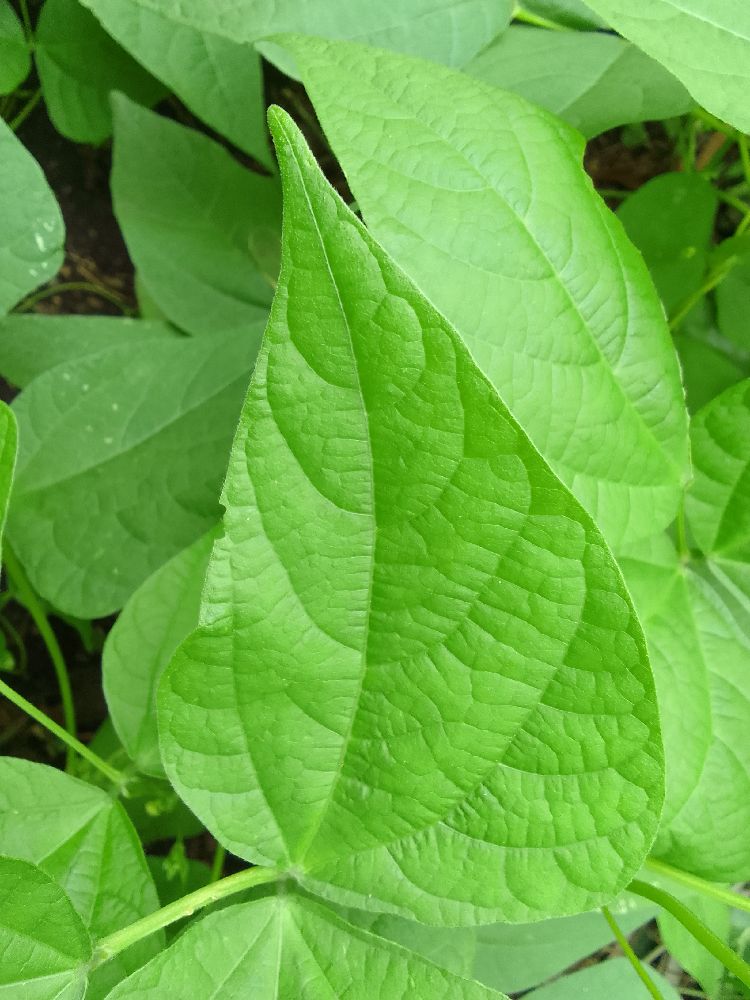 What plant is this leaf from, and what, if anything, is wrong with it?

common bean, healthy
